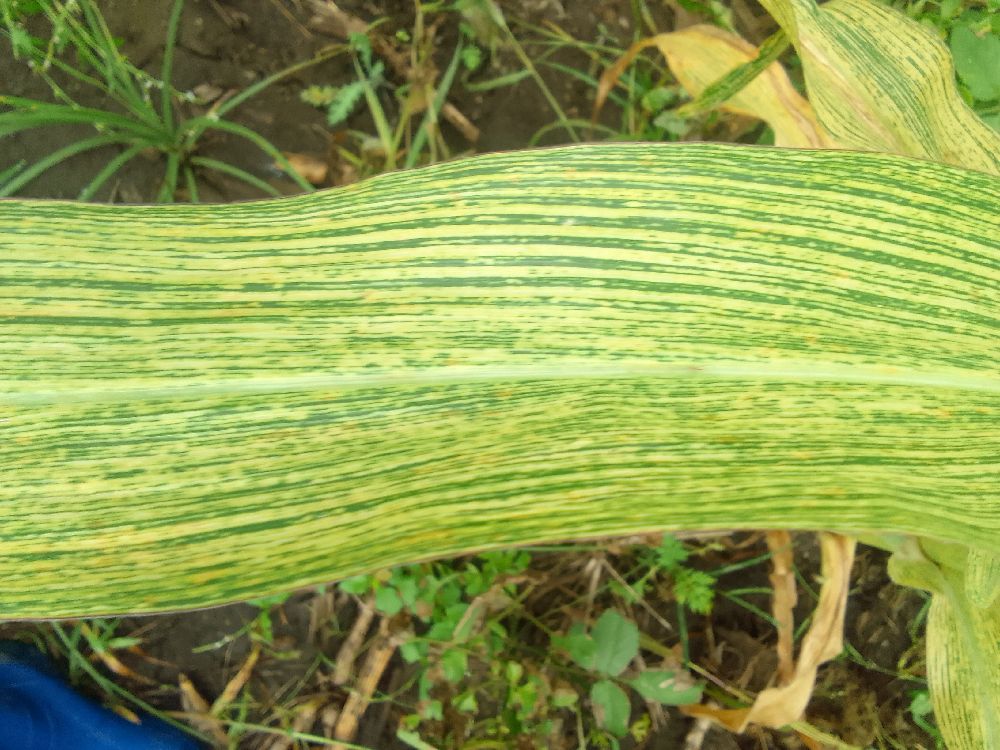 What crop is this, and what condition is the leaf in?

maize, maize streak virus
